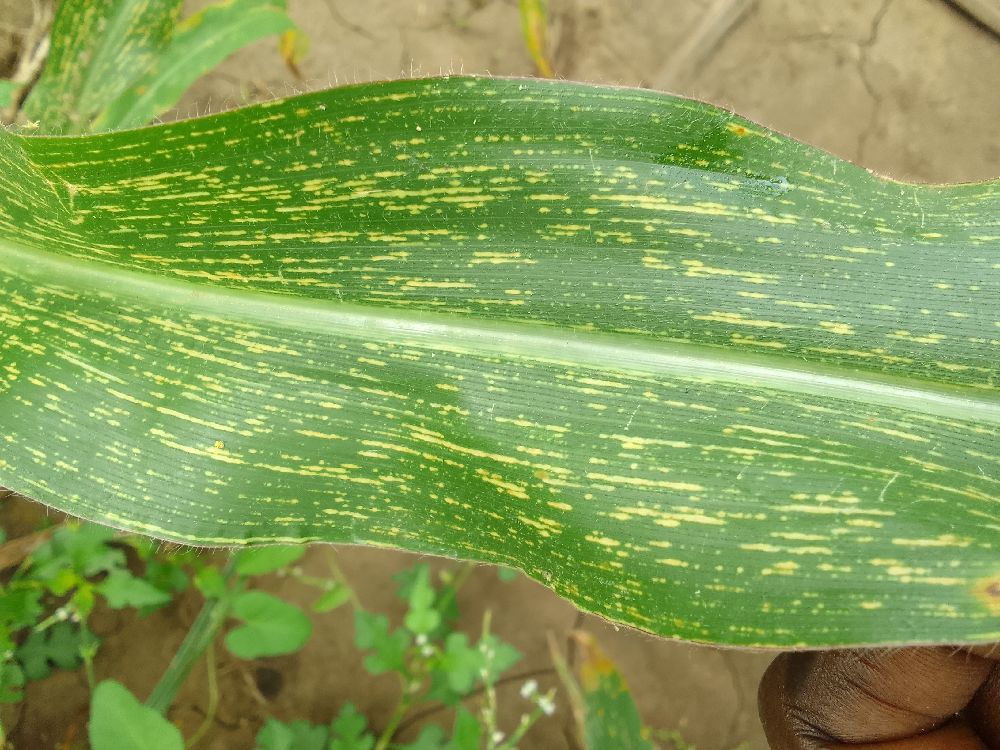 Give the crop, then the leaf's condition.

maize, maize streak virus
